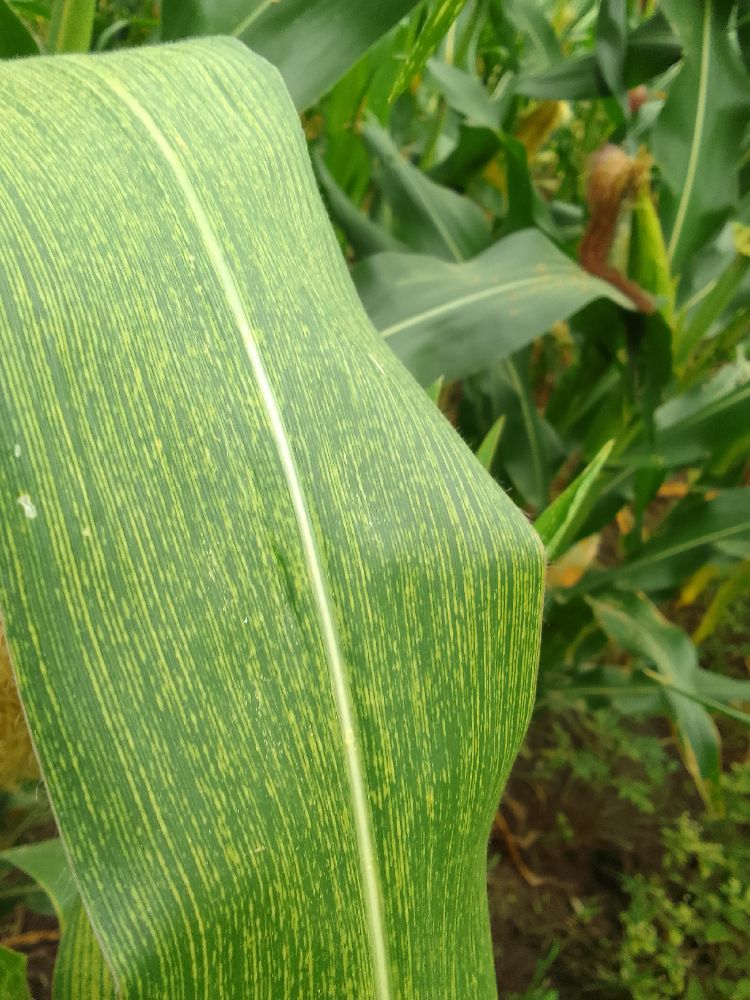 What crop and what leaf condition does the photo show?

maize, maize streak virus
